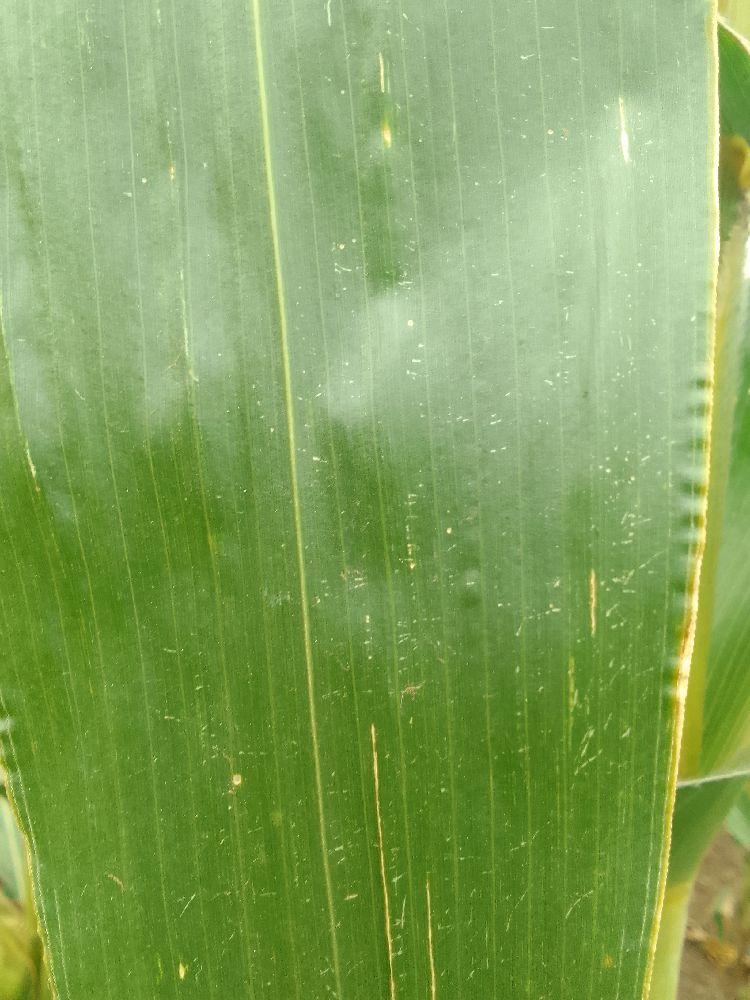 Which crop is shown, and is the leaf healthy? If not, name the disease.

maize, healthy
